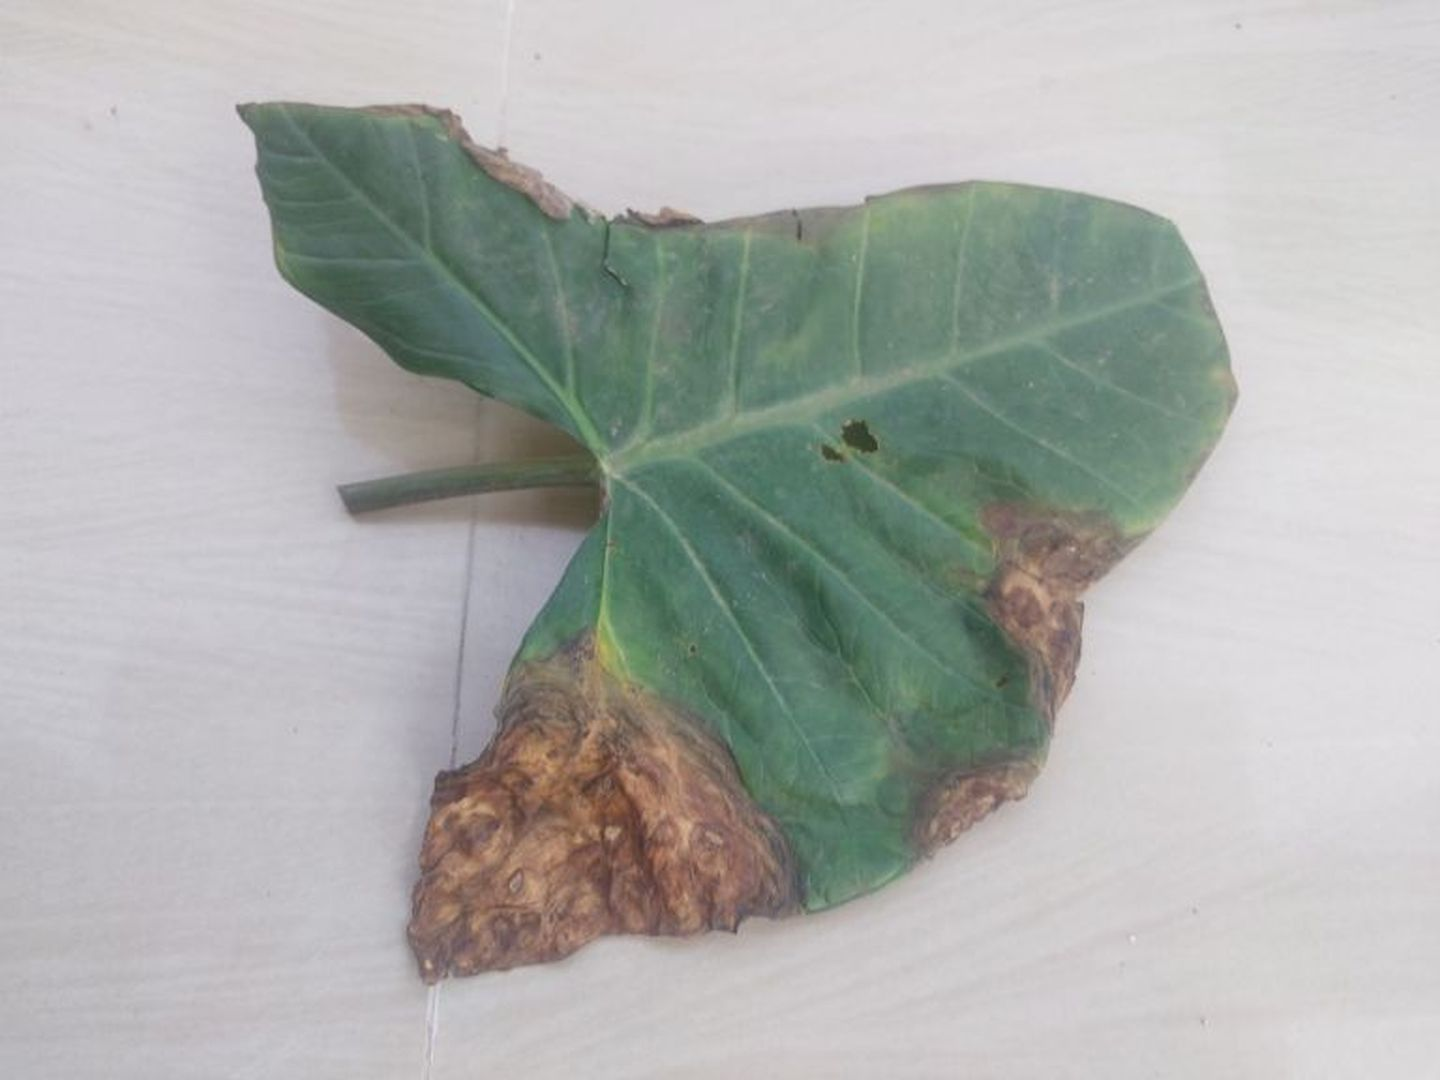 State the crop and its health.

taro, leaf blight
